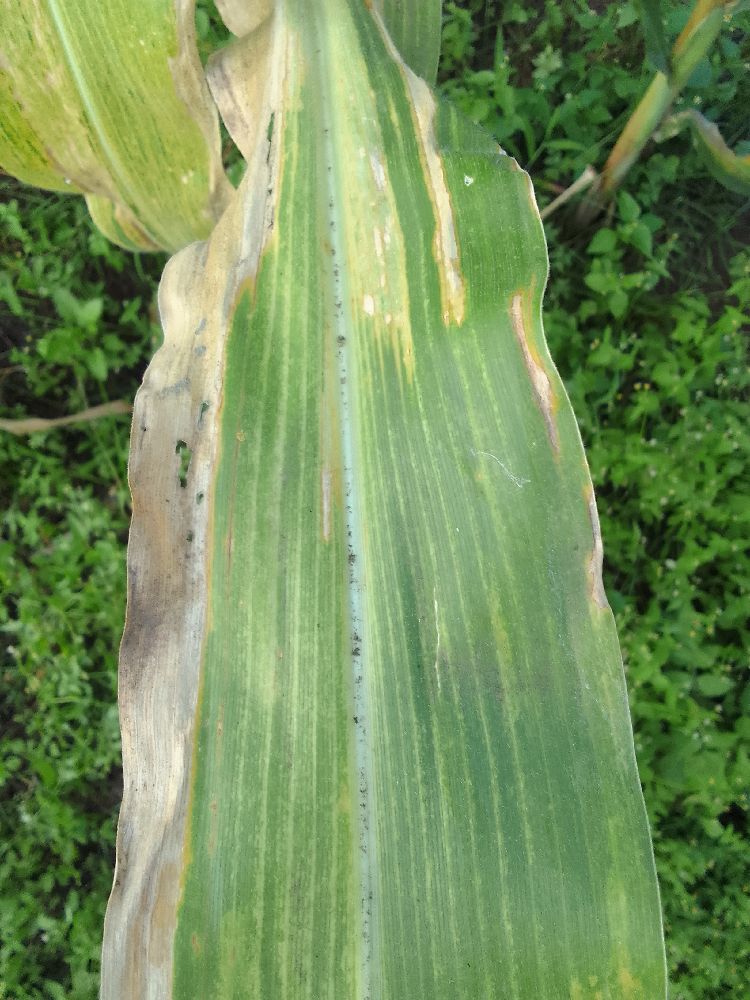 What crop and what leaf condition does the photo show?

maize, maize lethal necrosis
